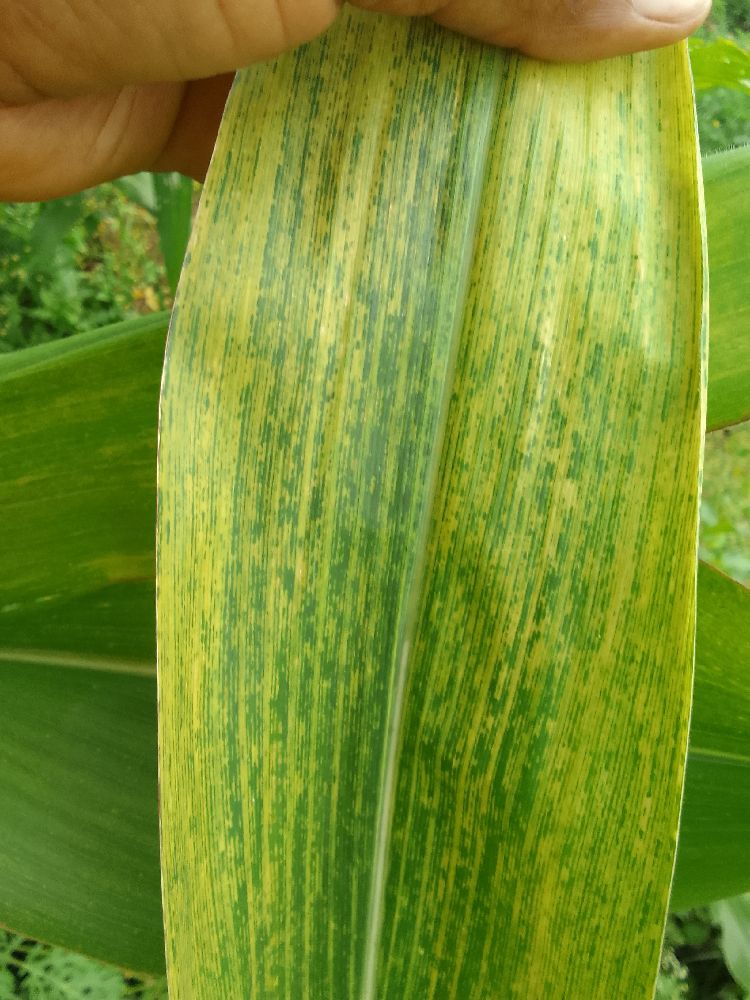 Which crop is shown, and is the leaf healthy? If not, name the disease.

maize, maize lethal necrosis
